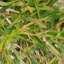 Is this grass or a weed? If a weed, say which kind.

grass
